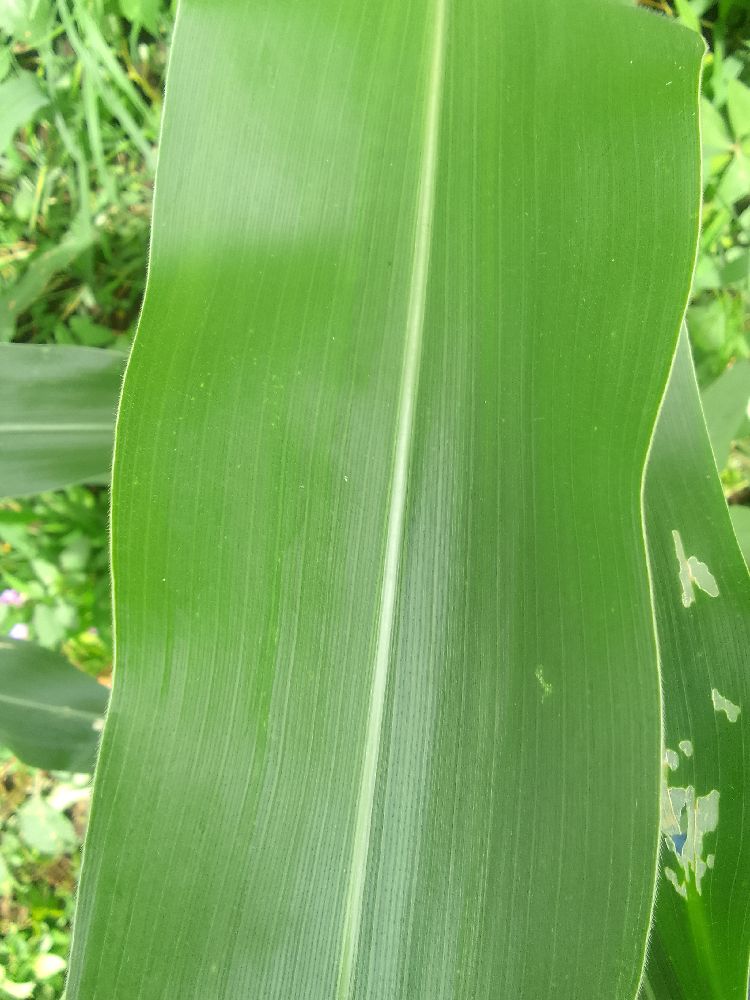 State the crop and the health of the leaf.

maize, healthy
